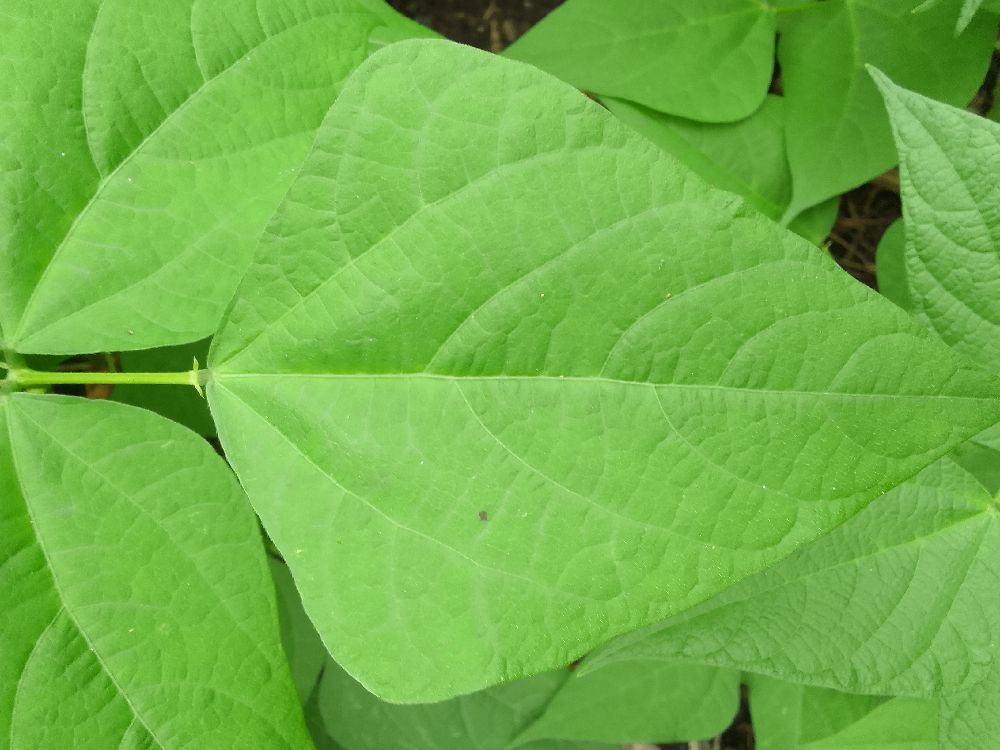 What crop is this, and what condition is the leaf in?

common bean, healthy
